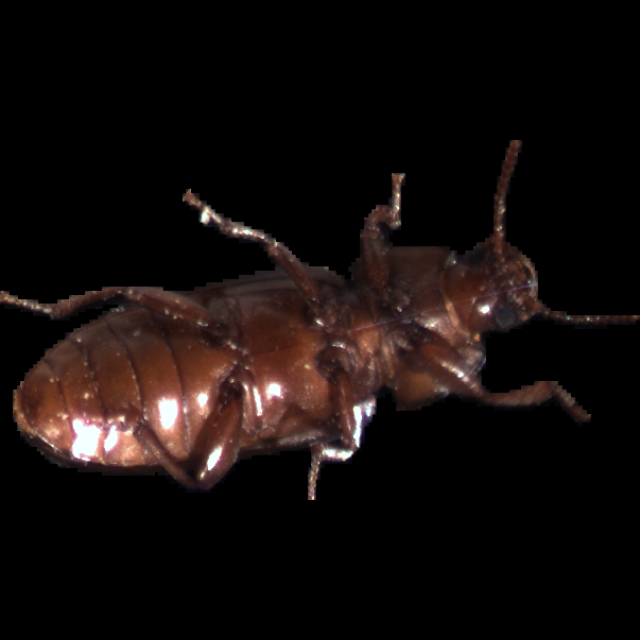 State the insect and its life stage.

mealworm beetle
